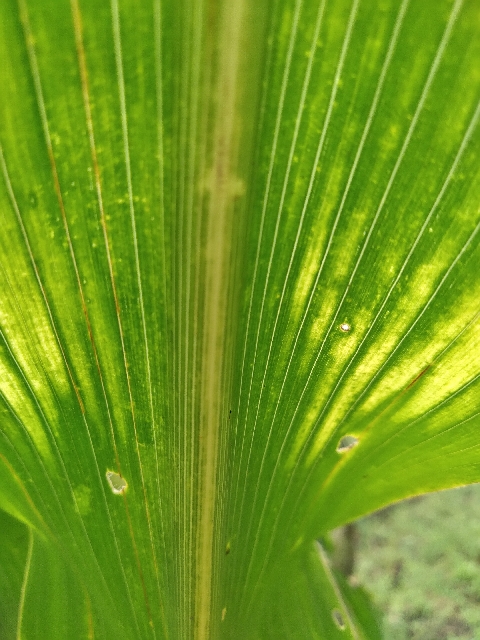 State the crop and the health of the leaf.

maize, maize lethal necrosis
